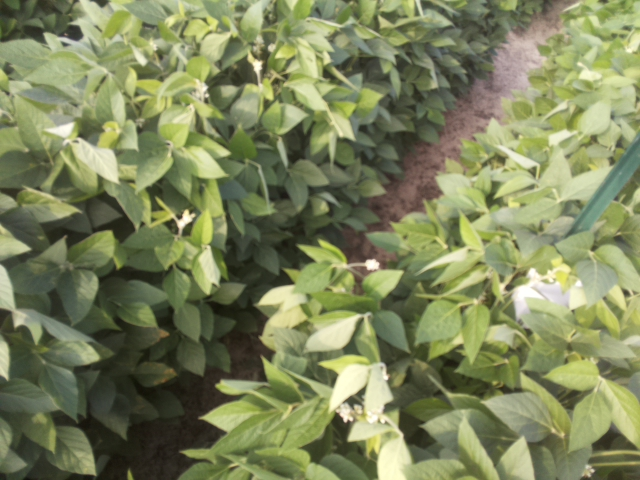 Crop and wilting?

soybean, leaflets folding inward at secondary pulvinus with no turgor loss in leaflets or petioles
